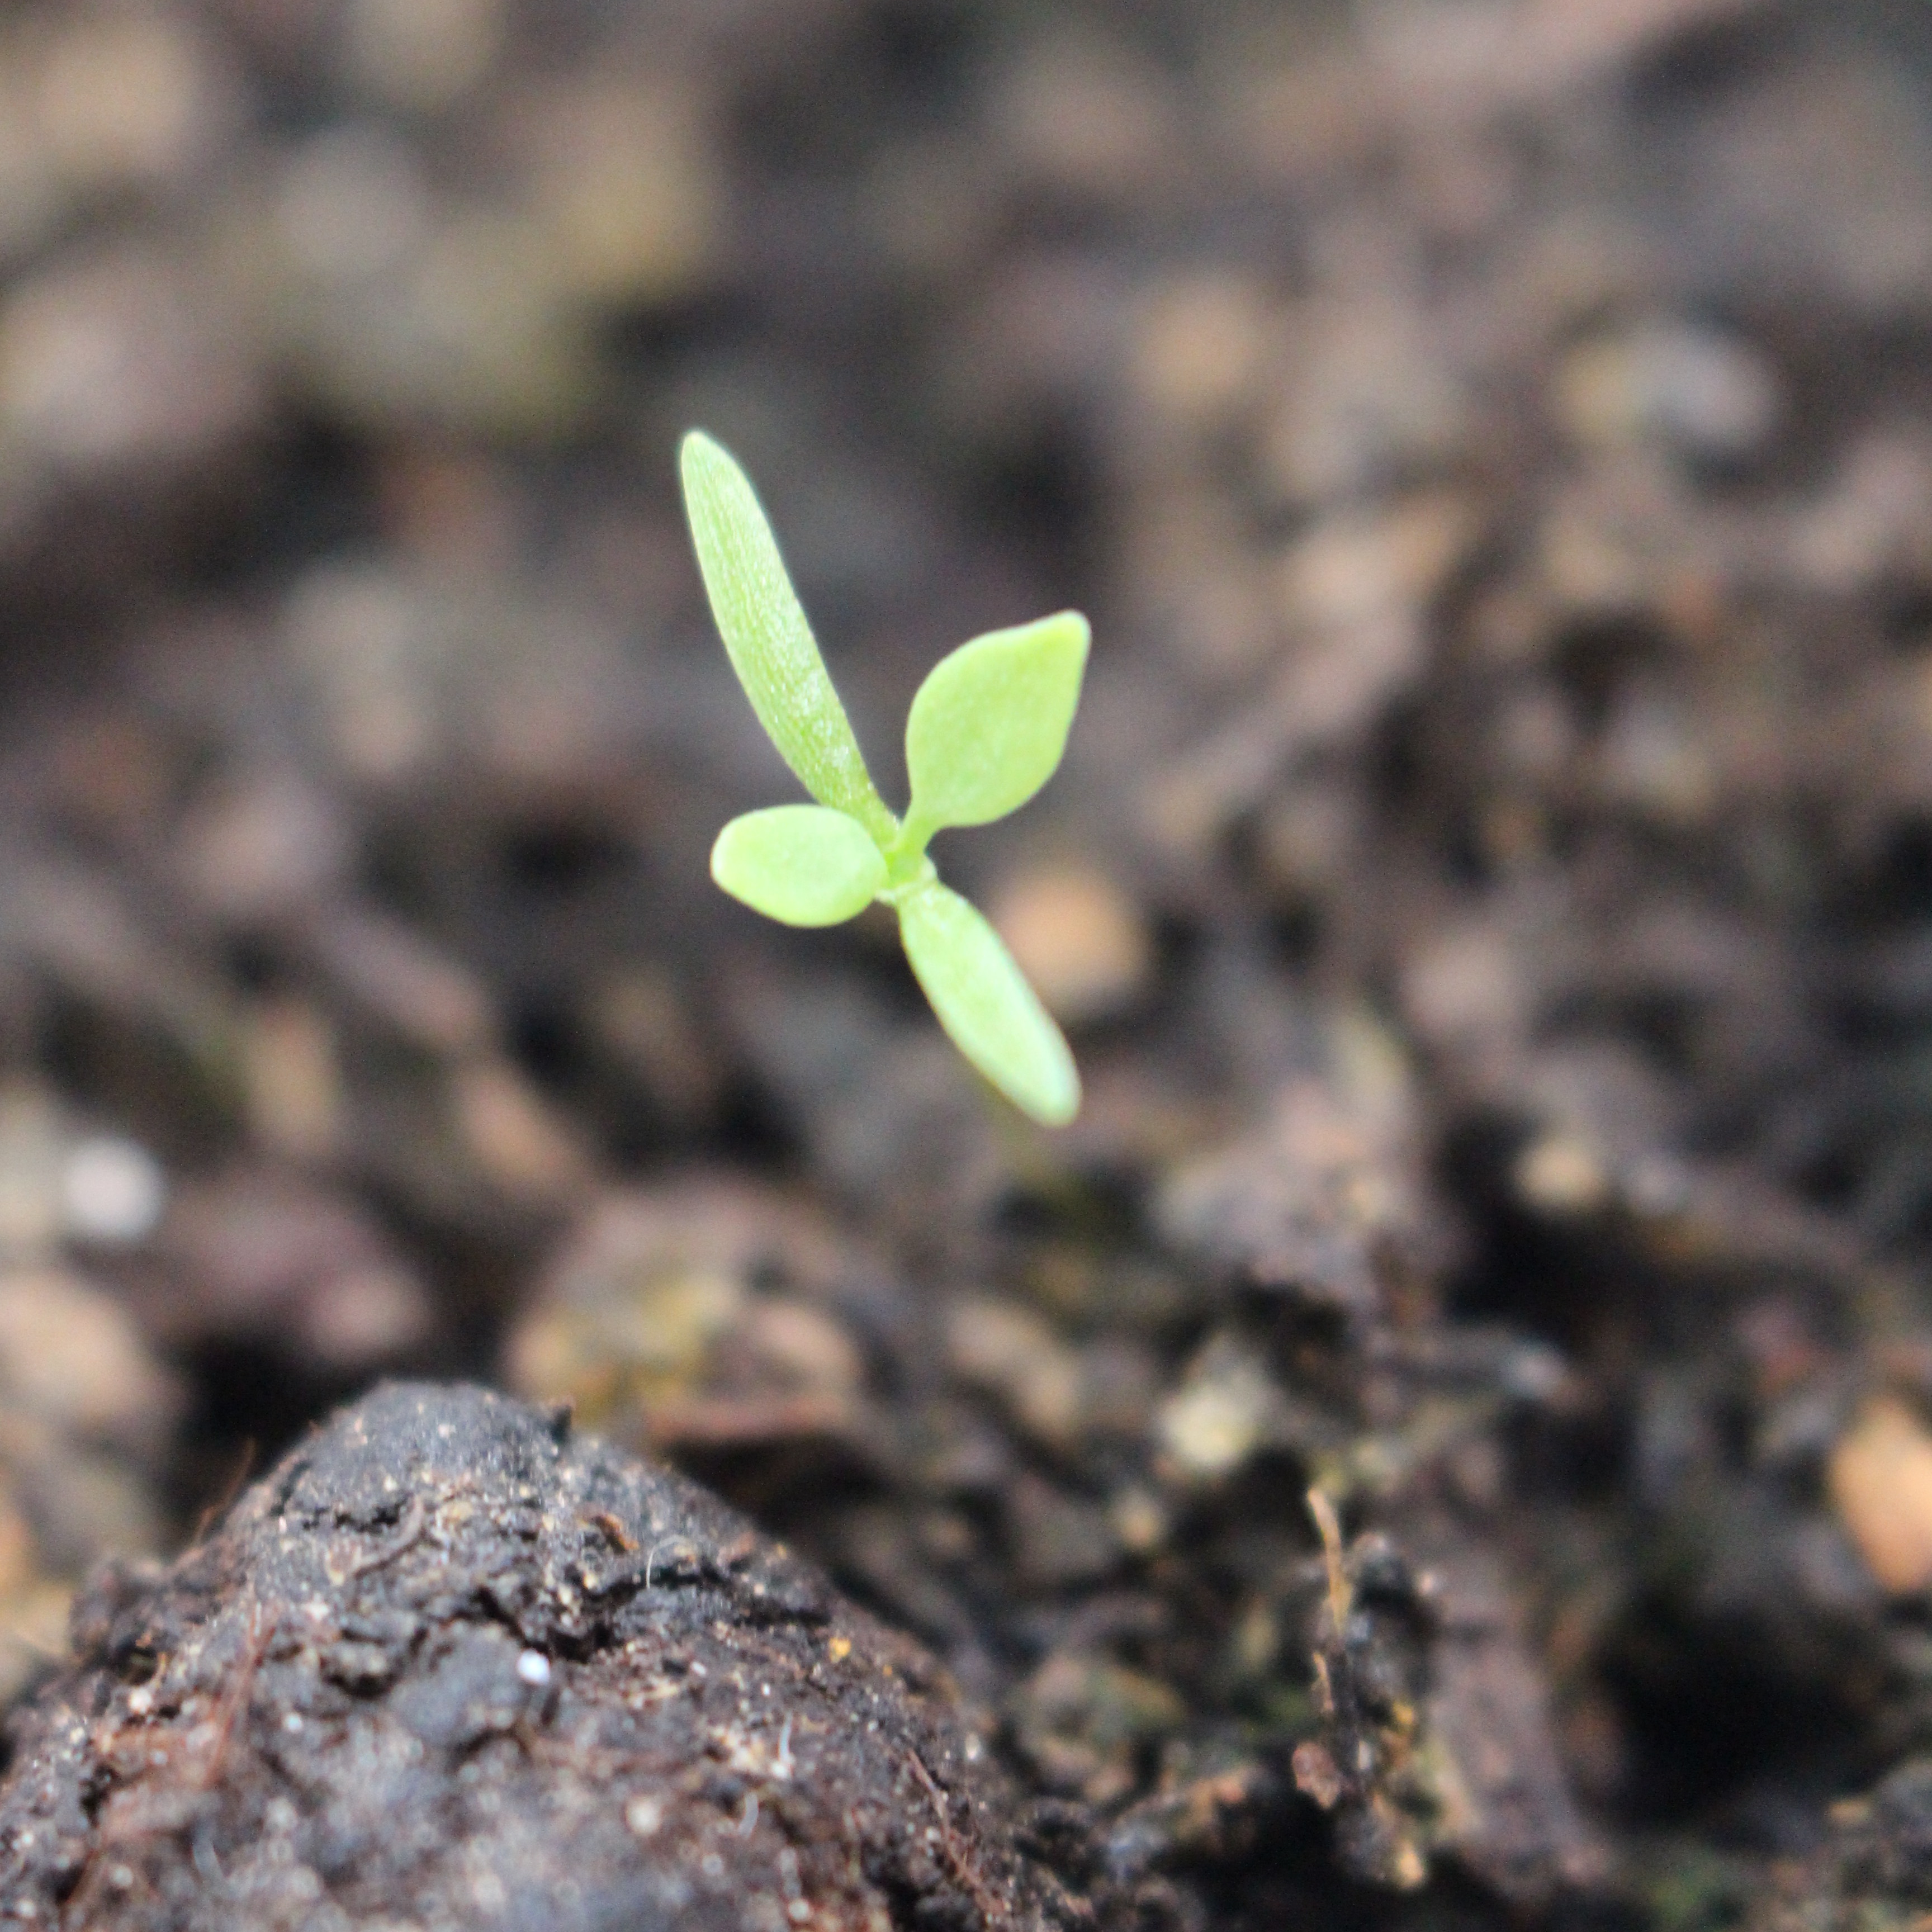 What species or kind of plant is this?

Papaver rhoeas
